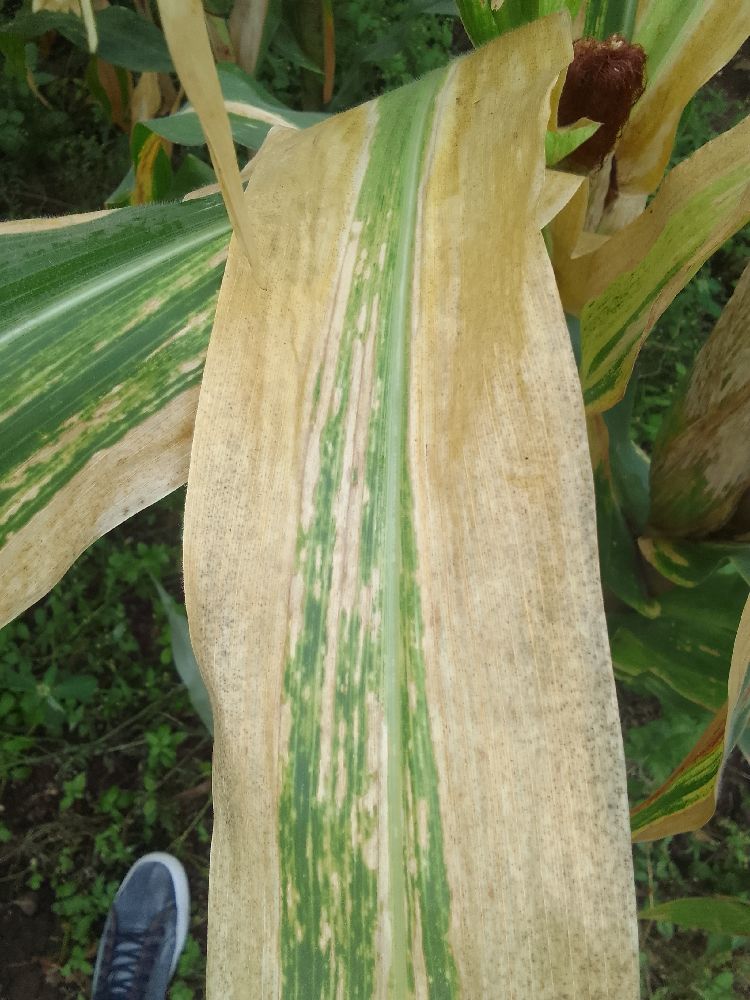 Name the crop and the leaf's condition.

maize, maize lethal necrosis
